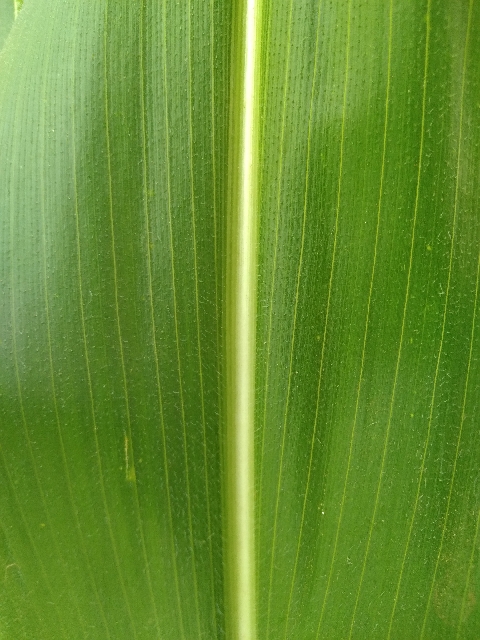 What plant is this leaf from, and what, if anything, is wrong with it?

maize, healthy
